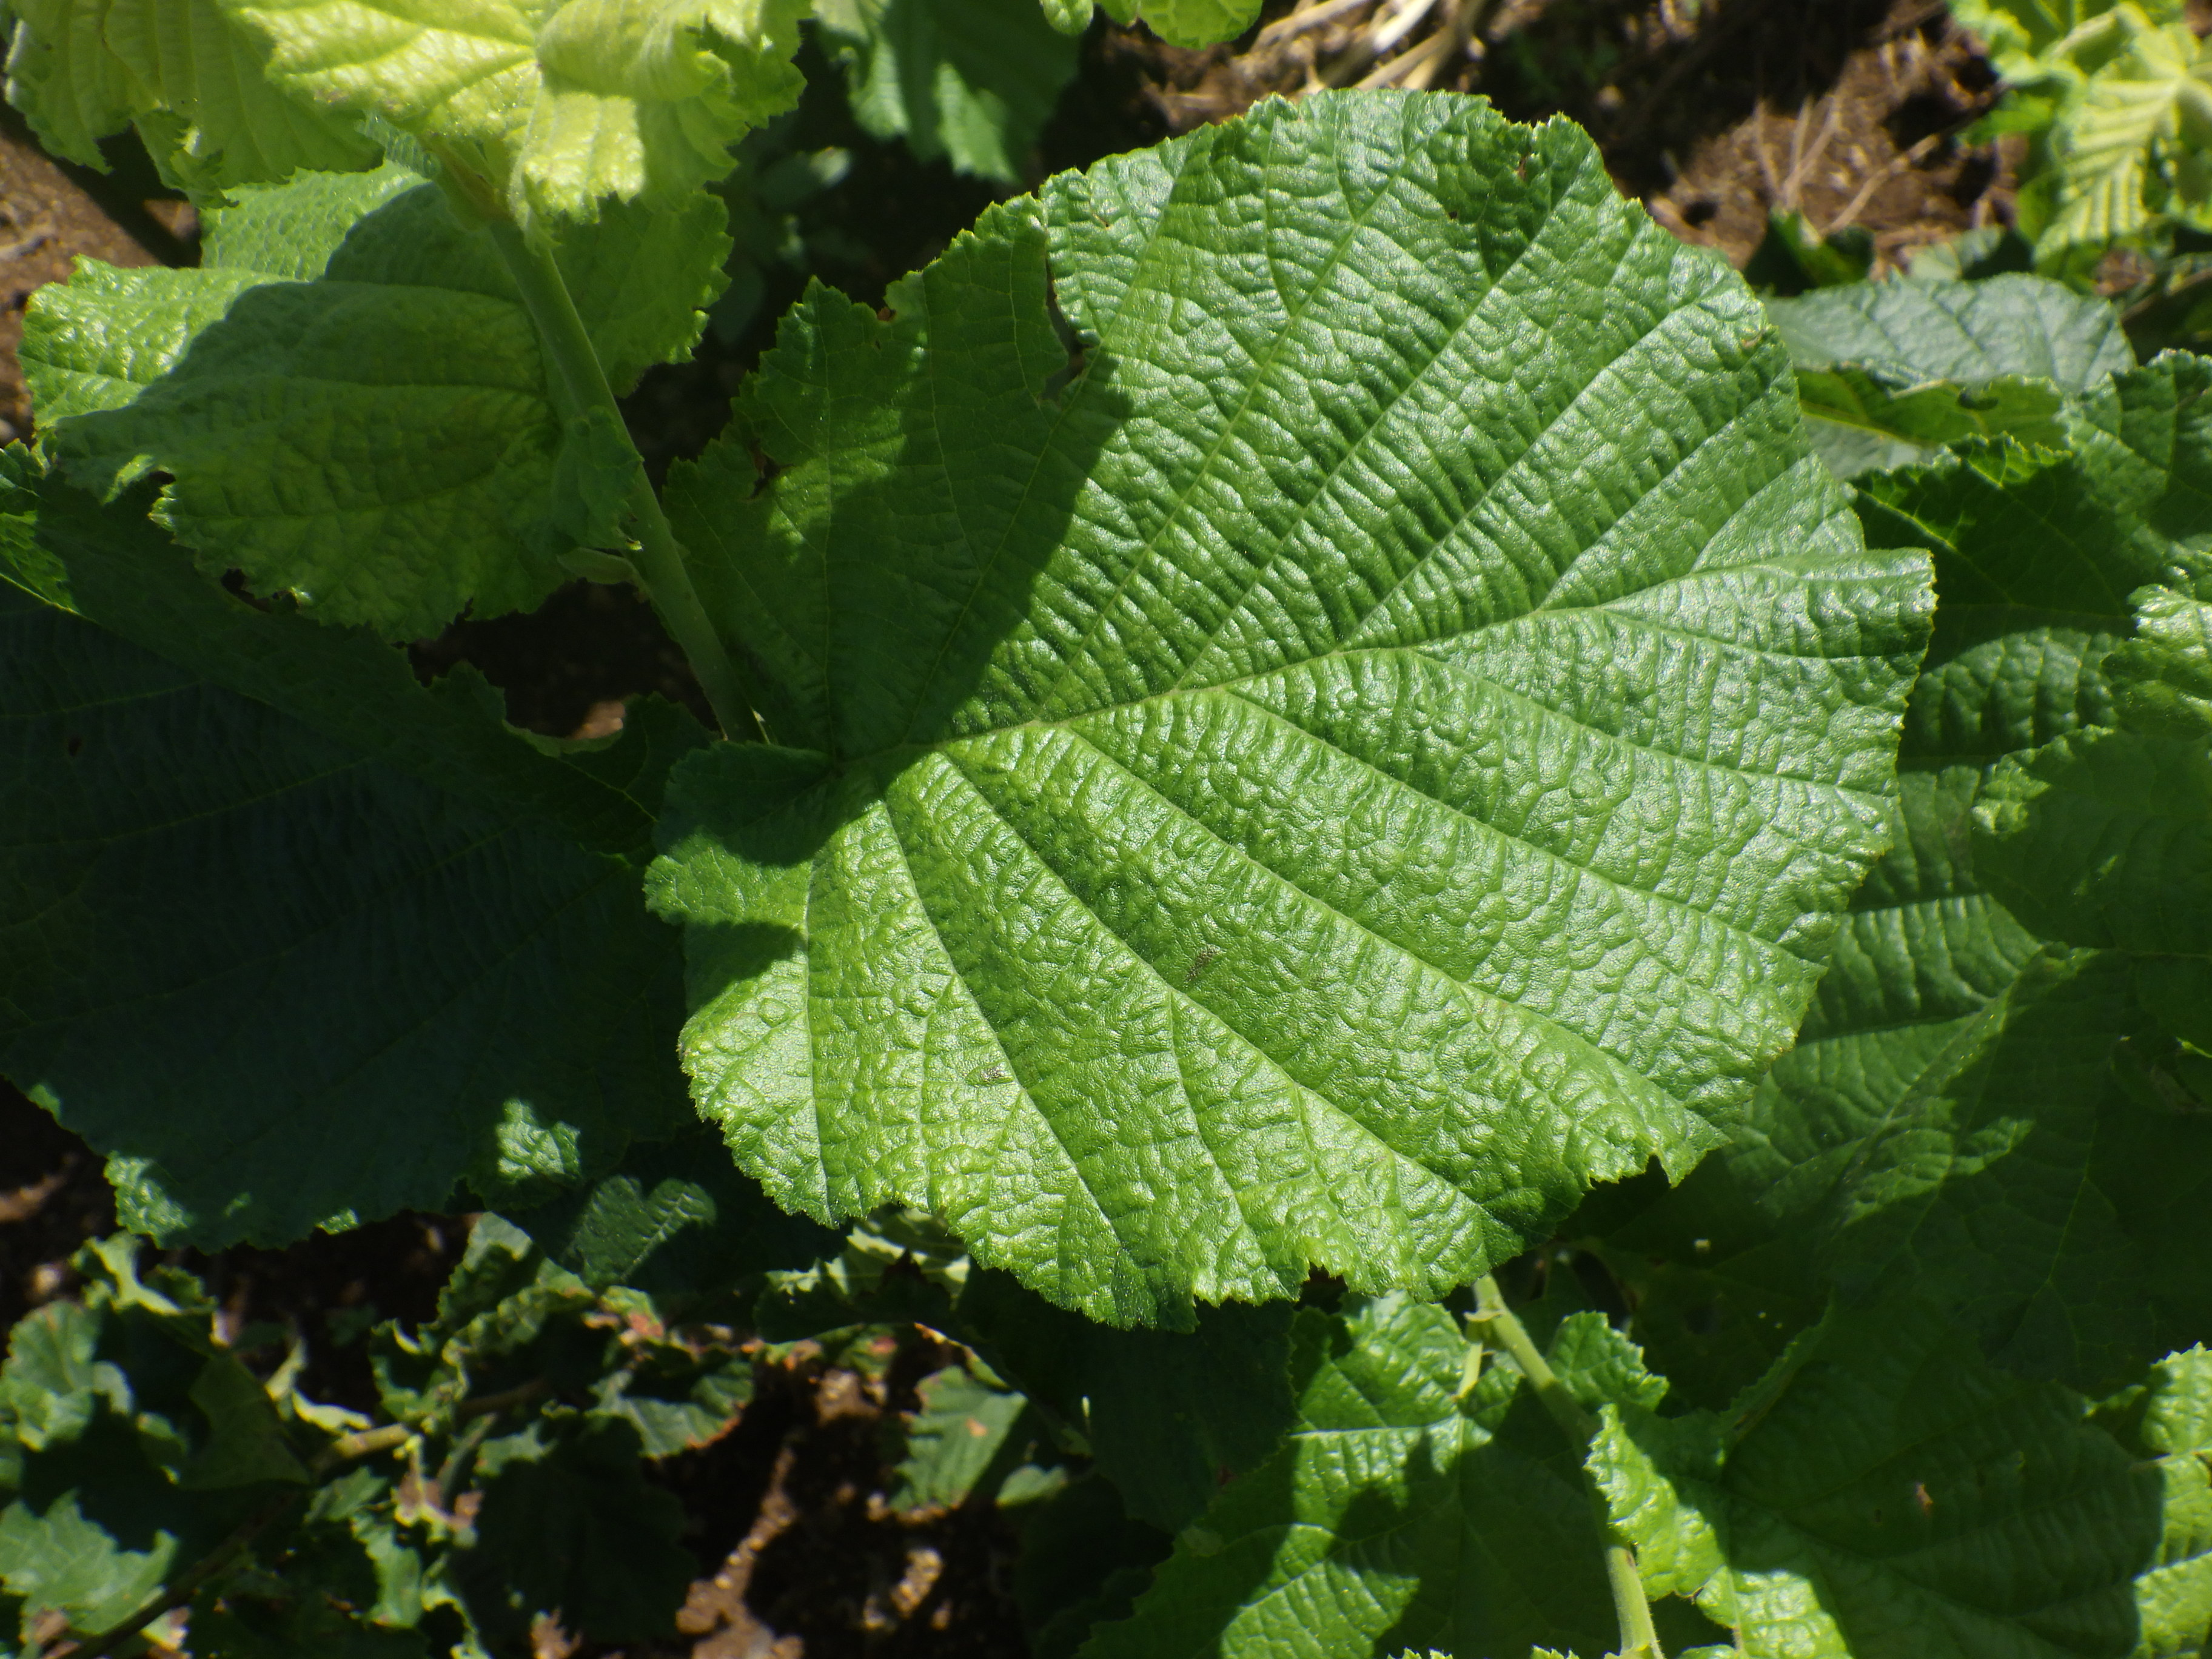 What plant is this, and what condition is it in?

hazel, healthy
